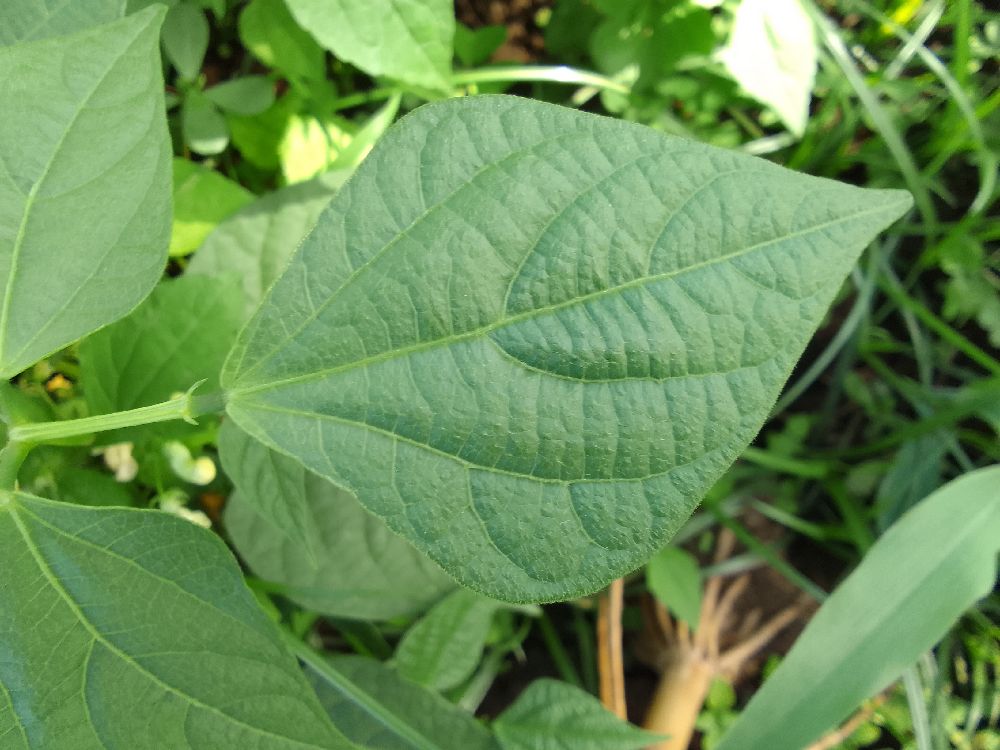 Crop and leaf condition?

common bean, healthy
